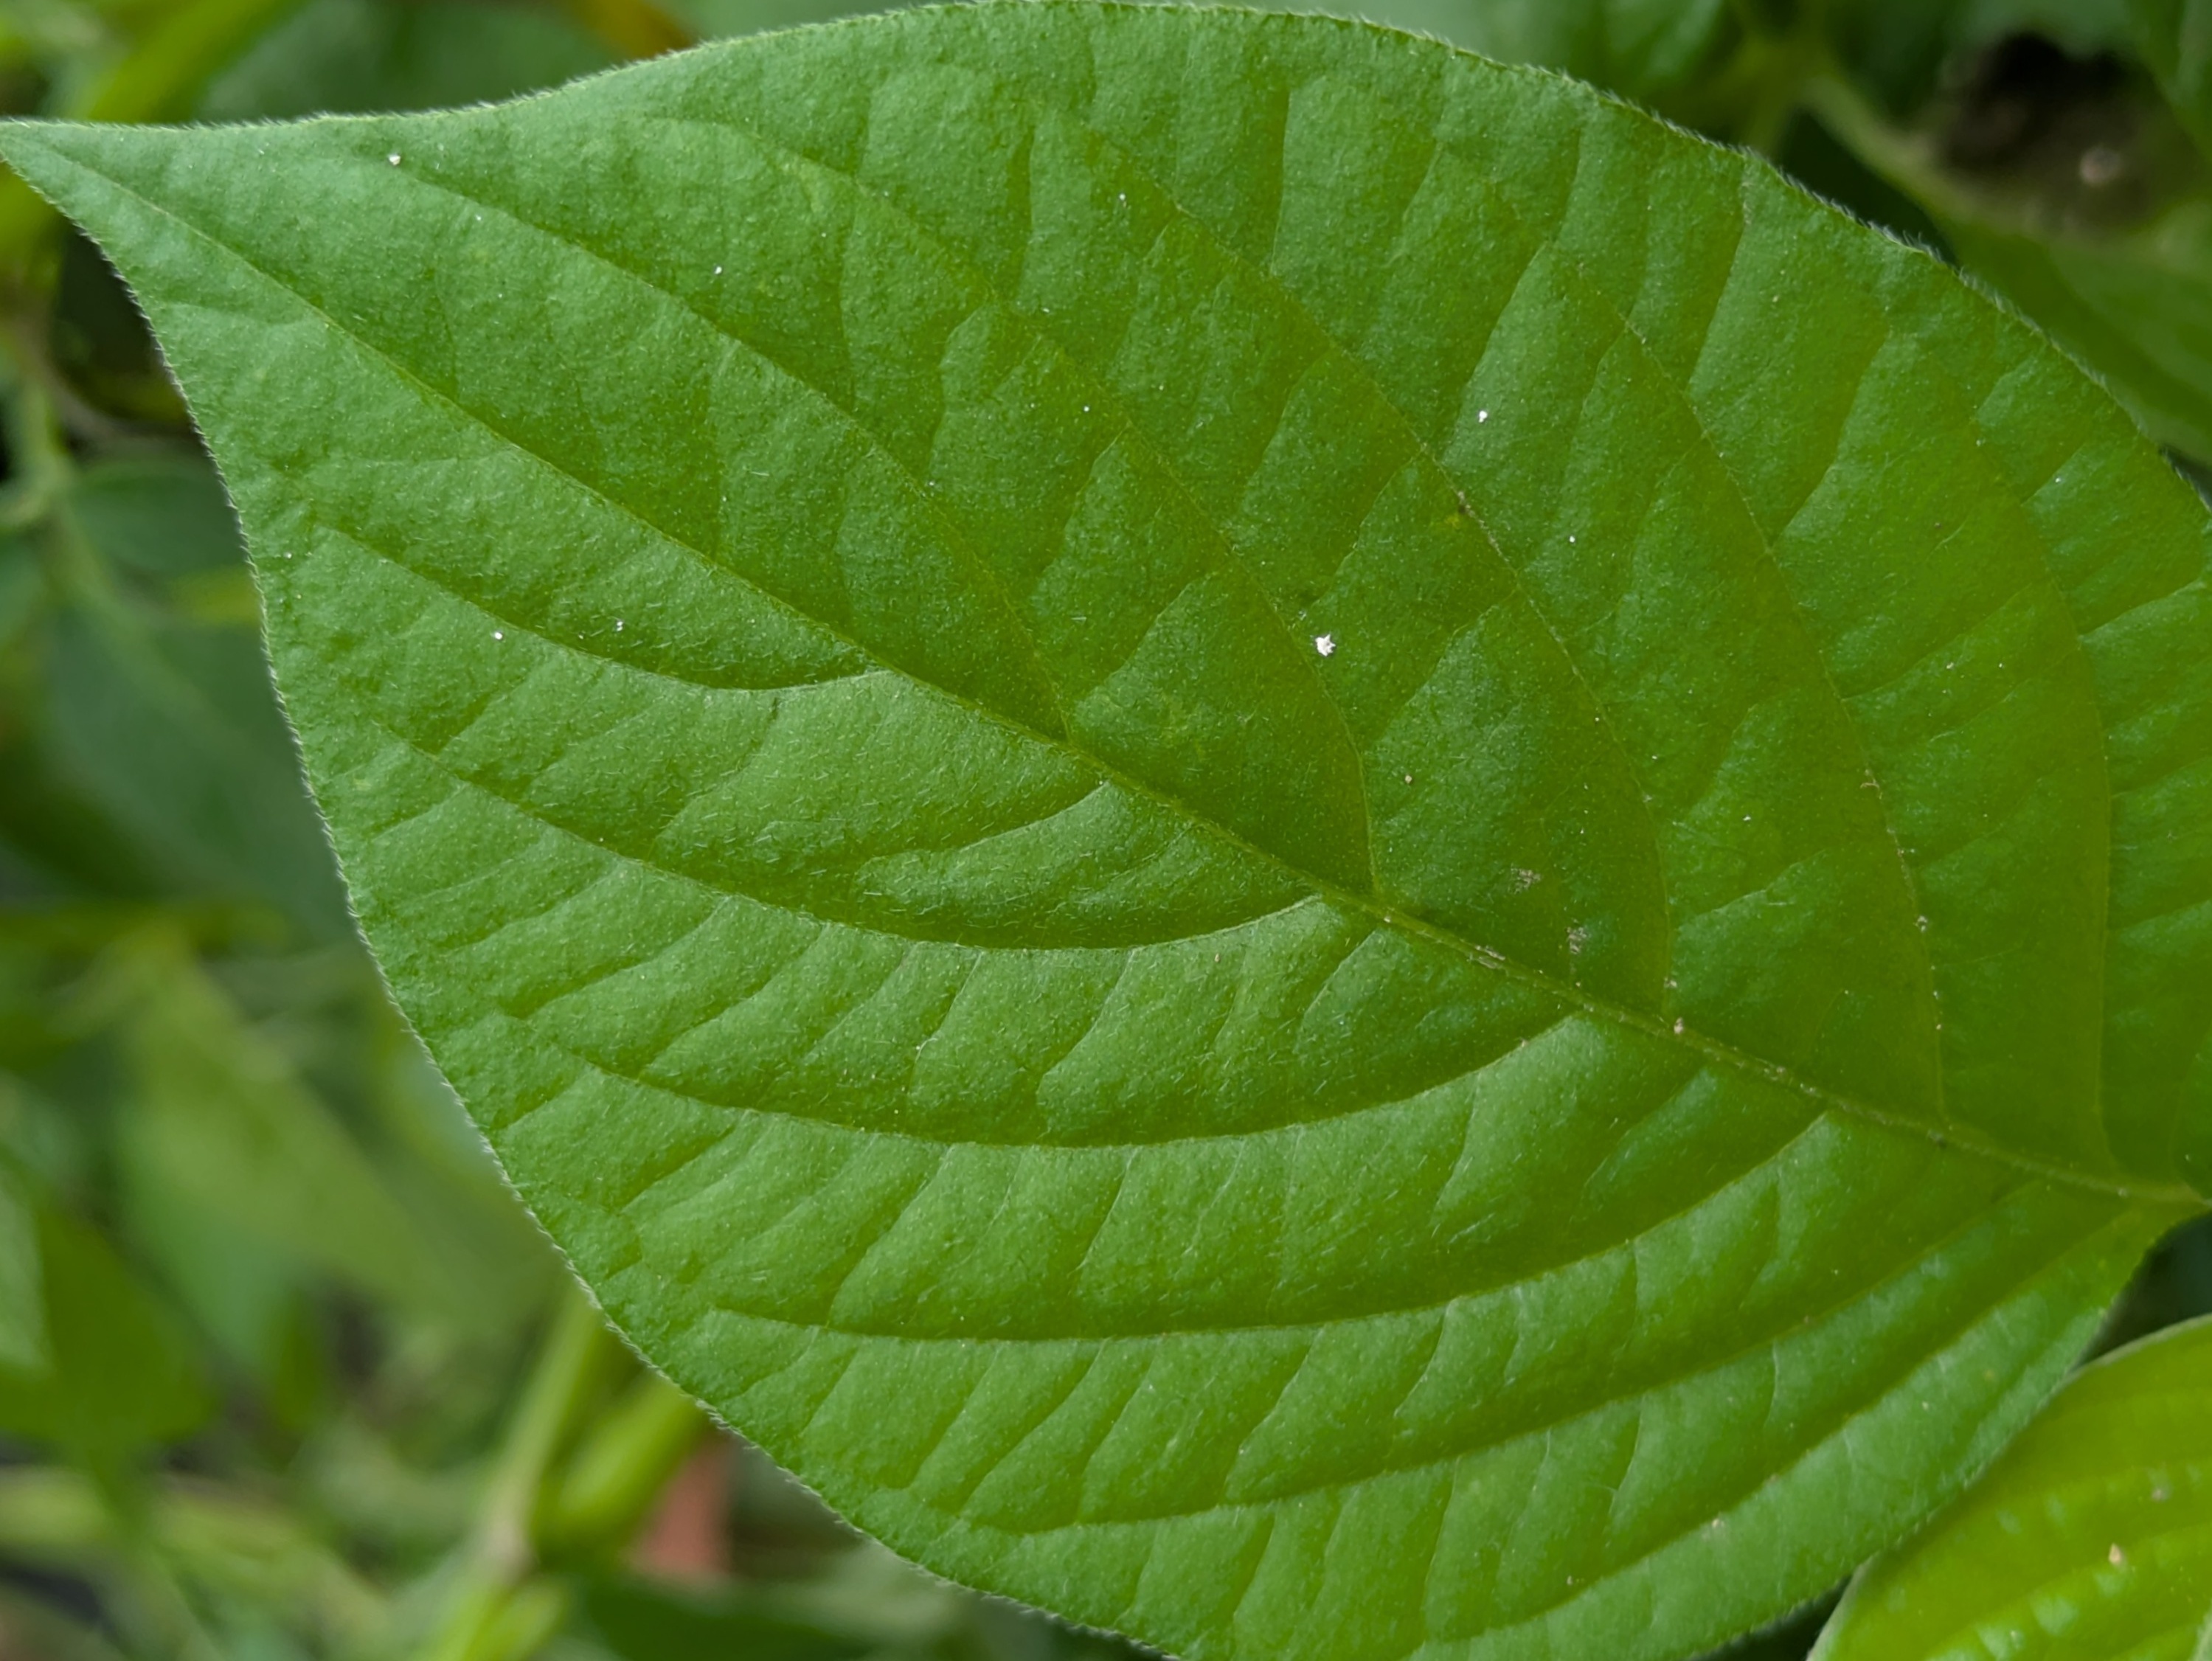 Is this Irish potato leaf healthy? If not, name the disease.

healthy
